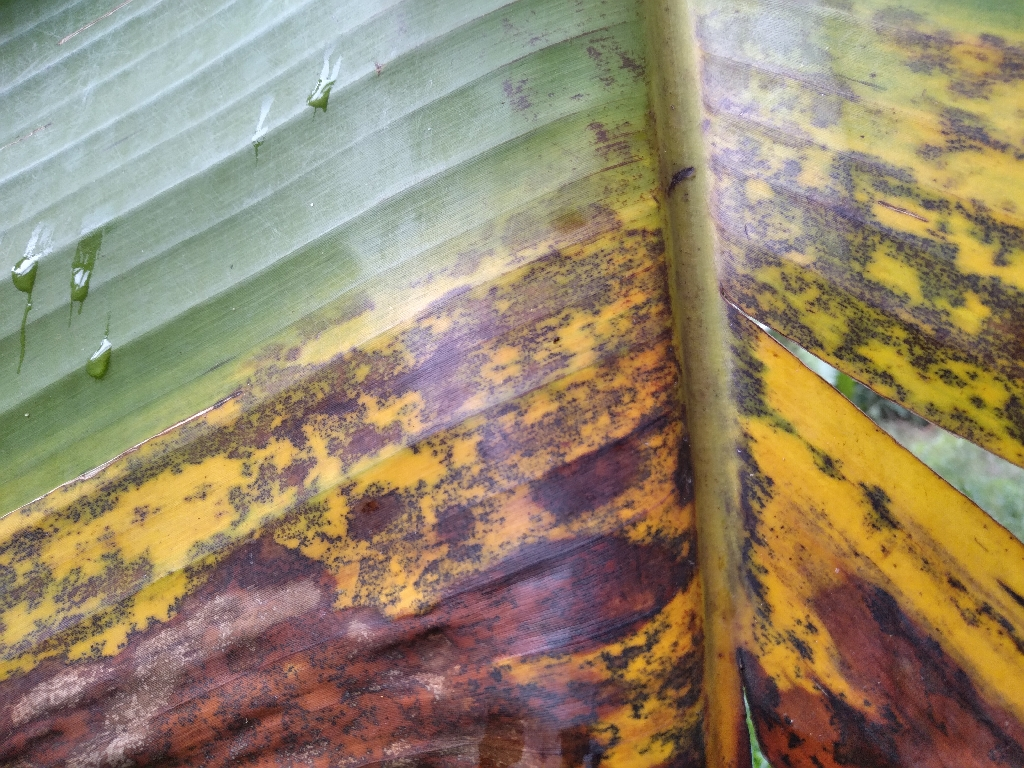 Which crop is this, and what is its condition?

banana, black sigatoka
